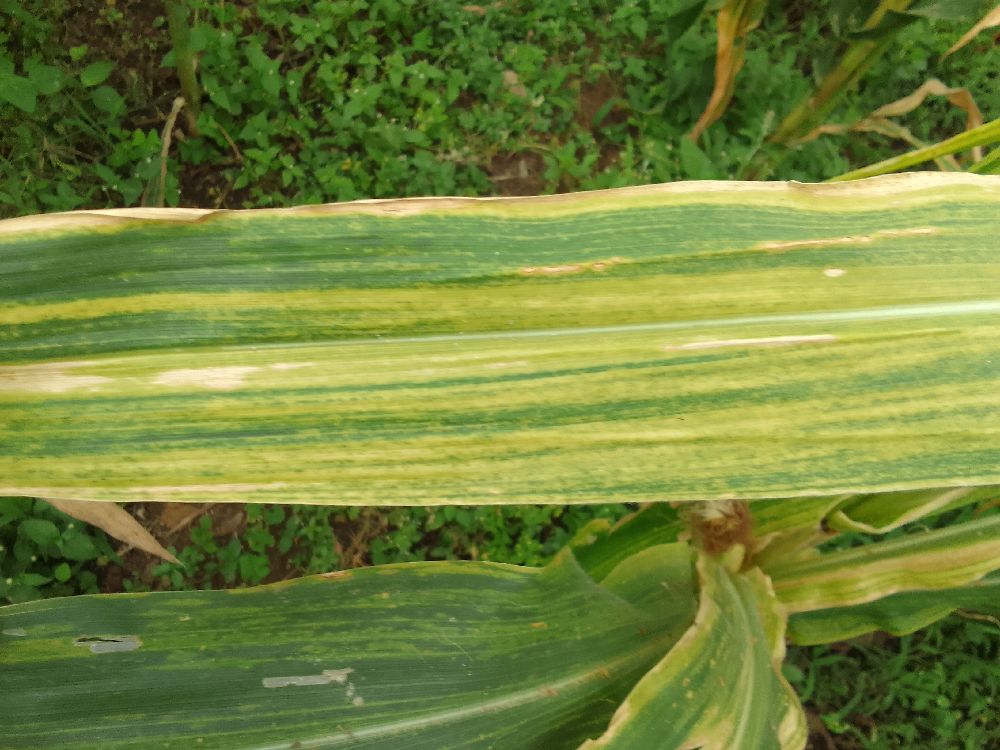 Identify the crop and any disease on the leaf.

maize, maize lethal necrosis
